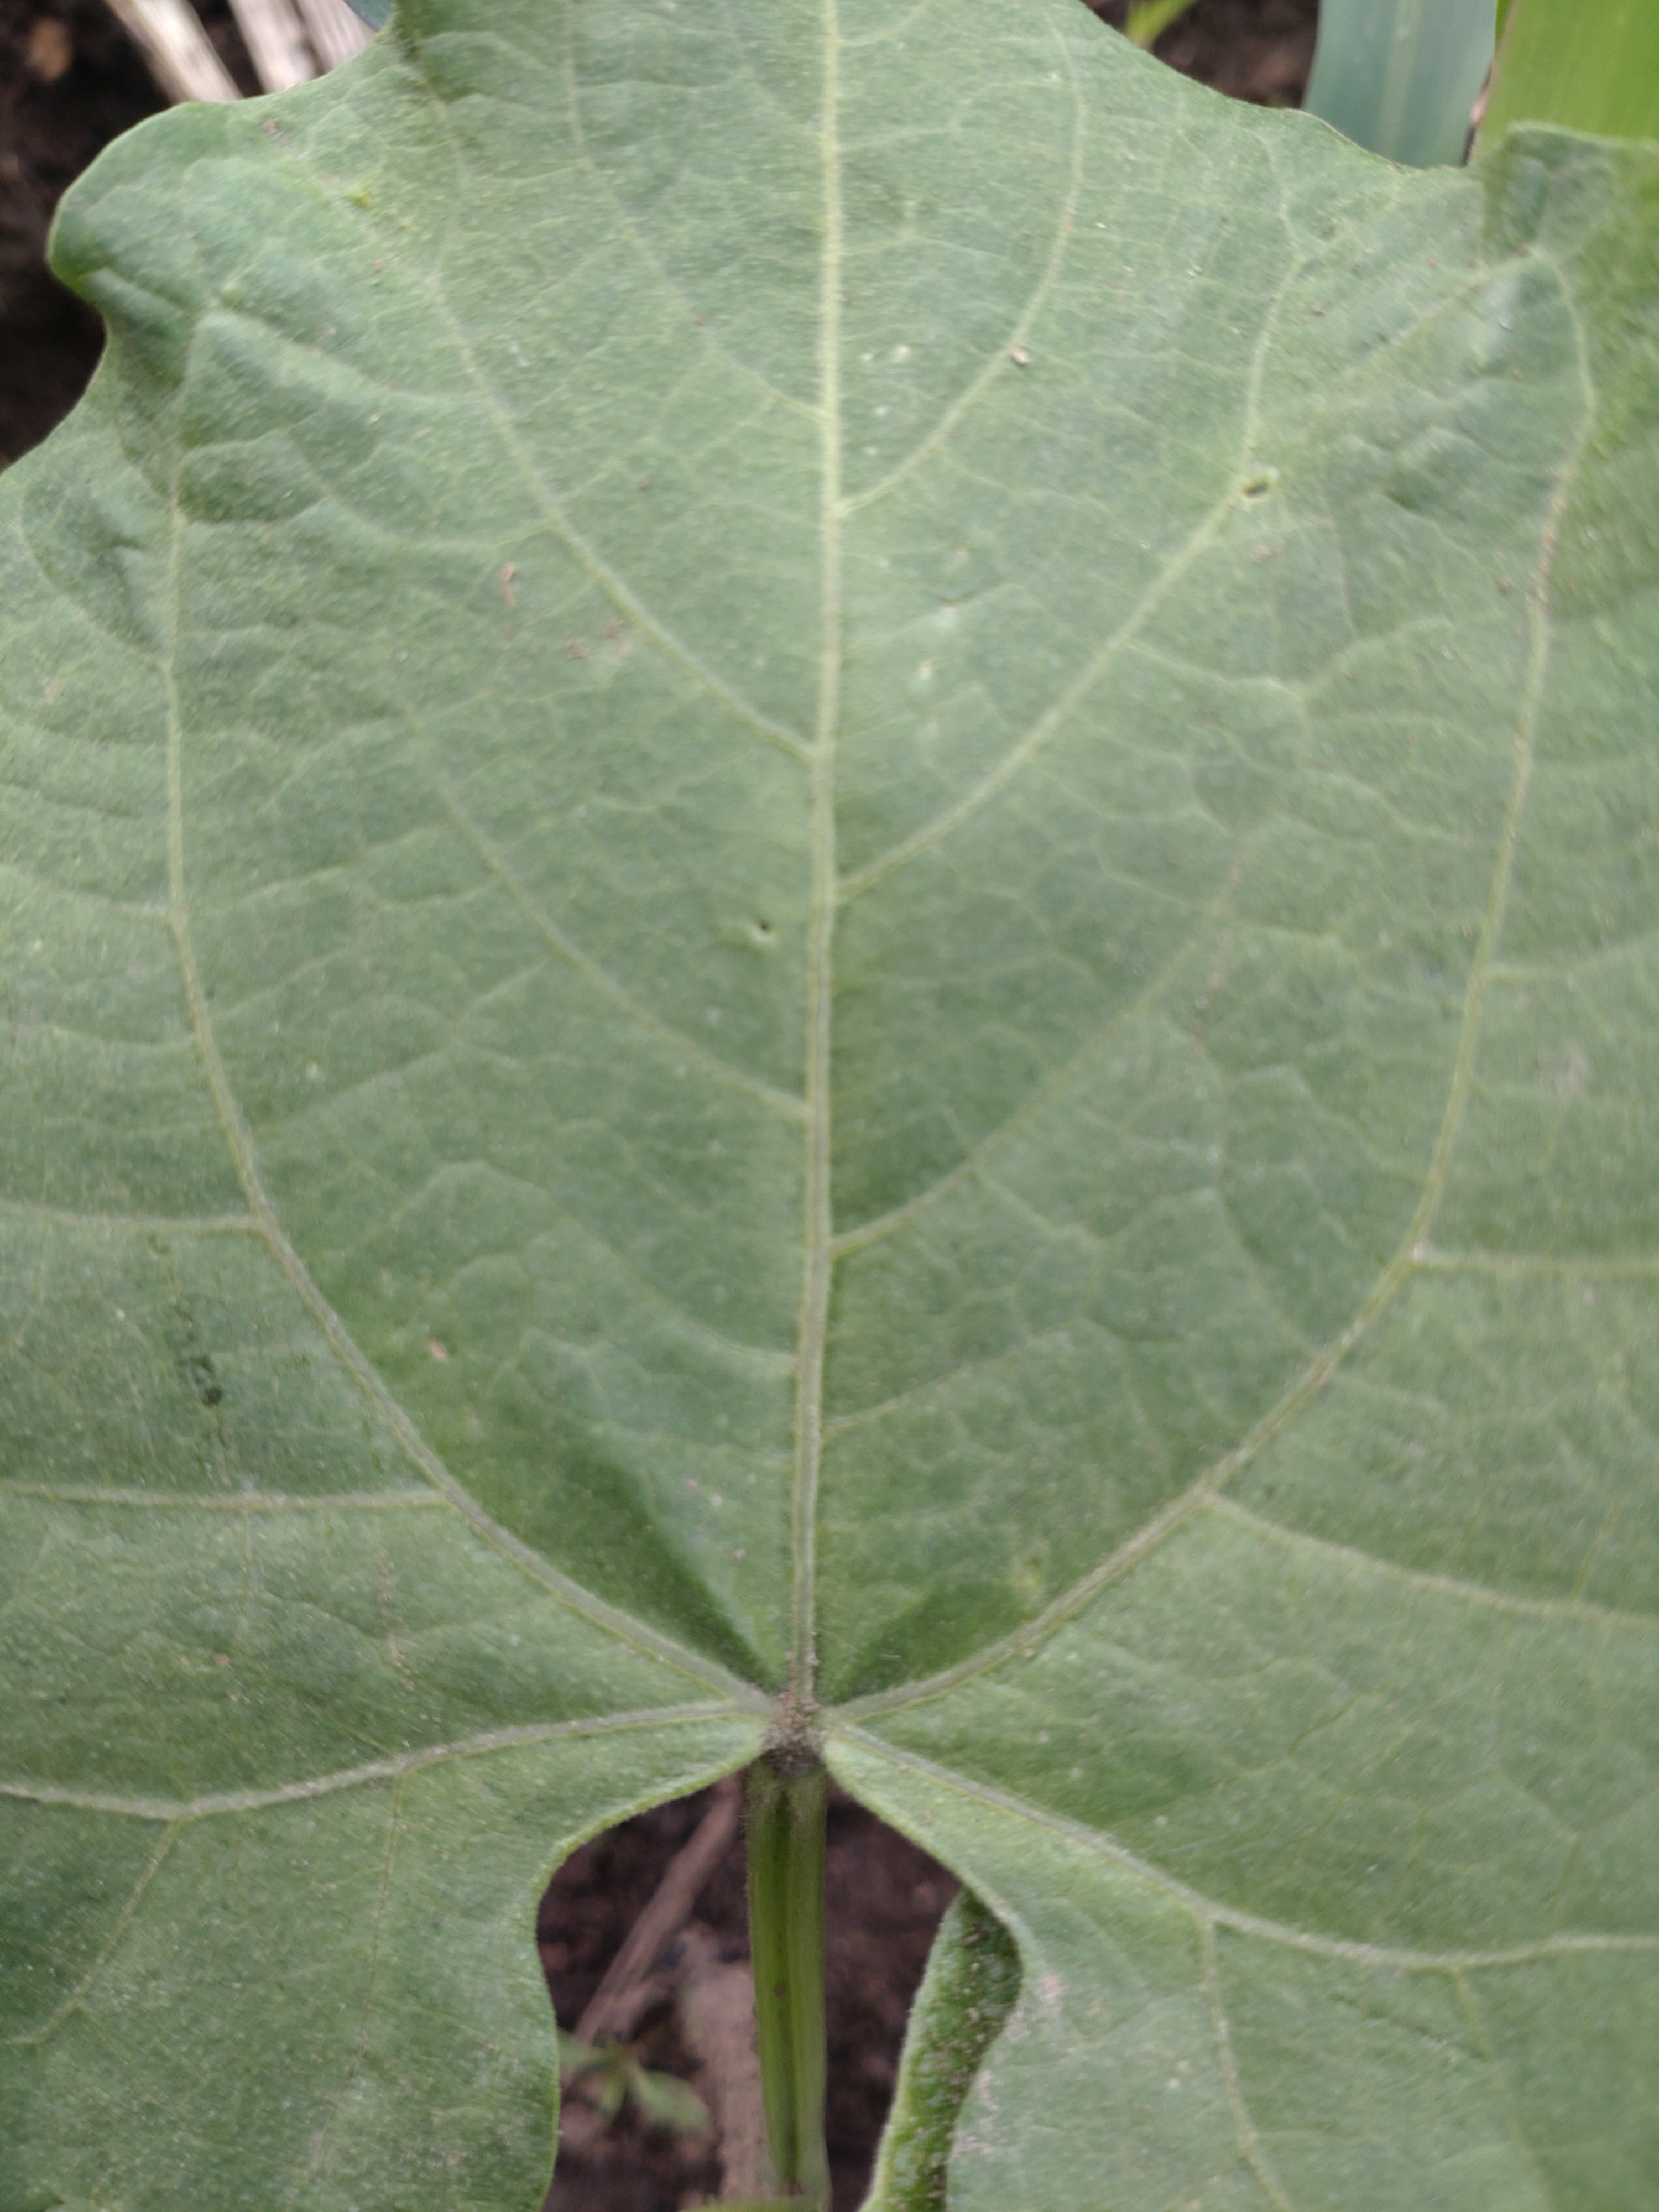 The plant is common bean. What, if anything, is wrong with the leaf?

healthy
